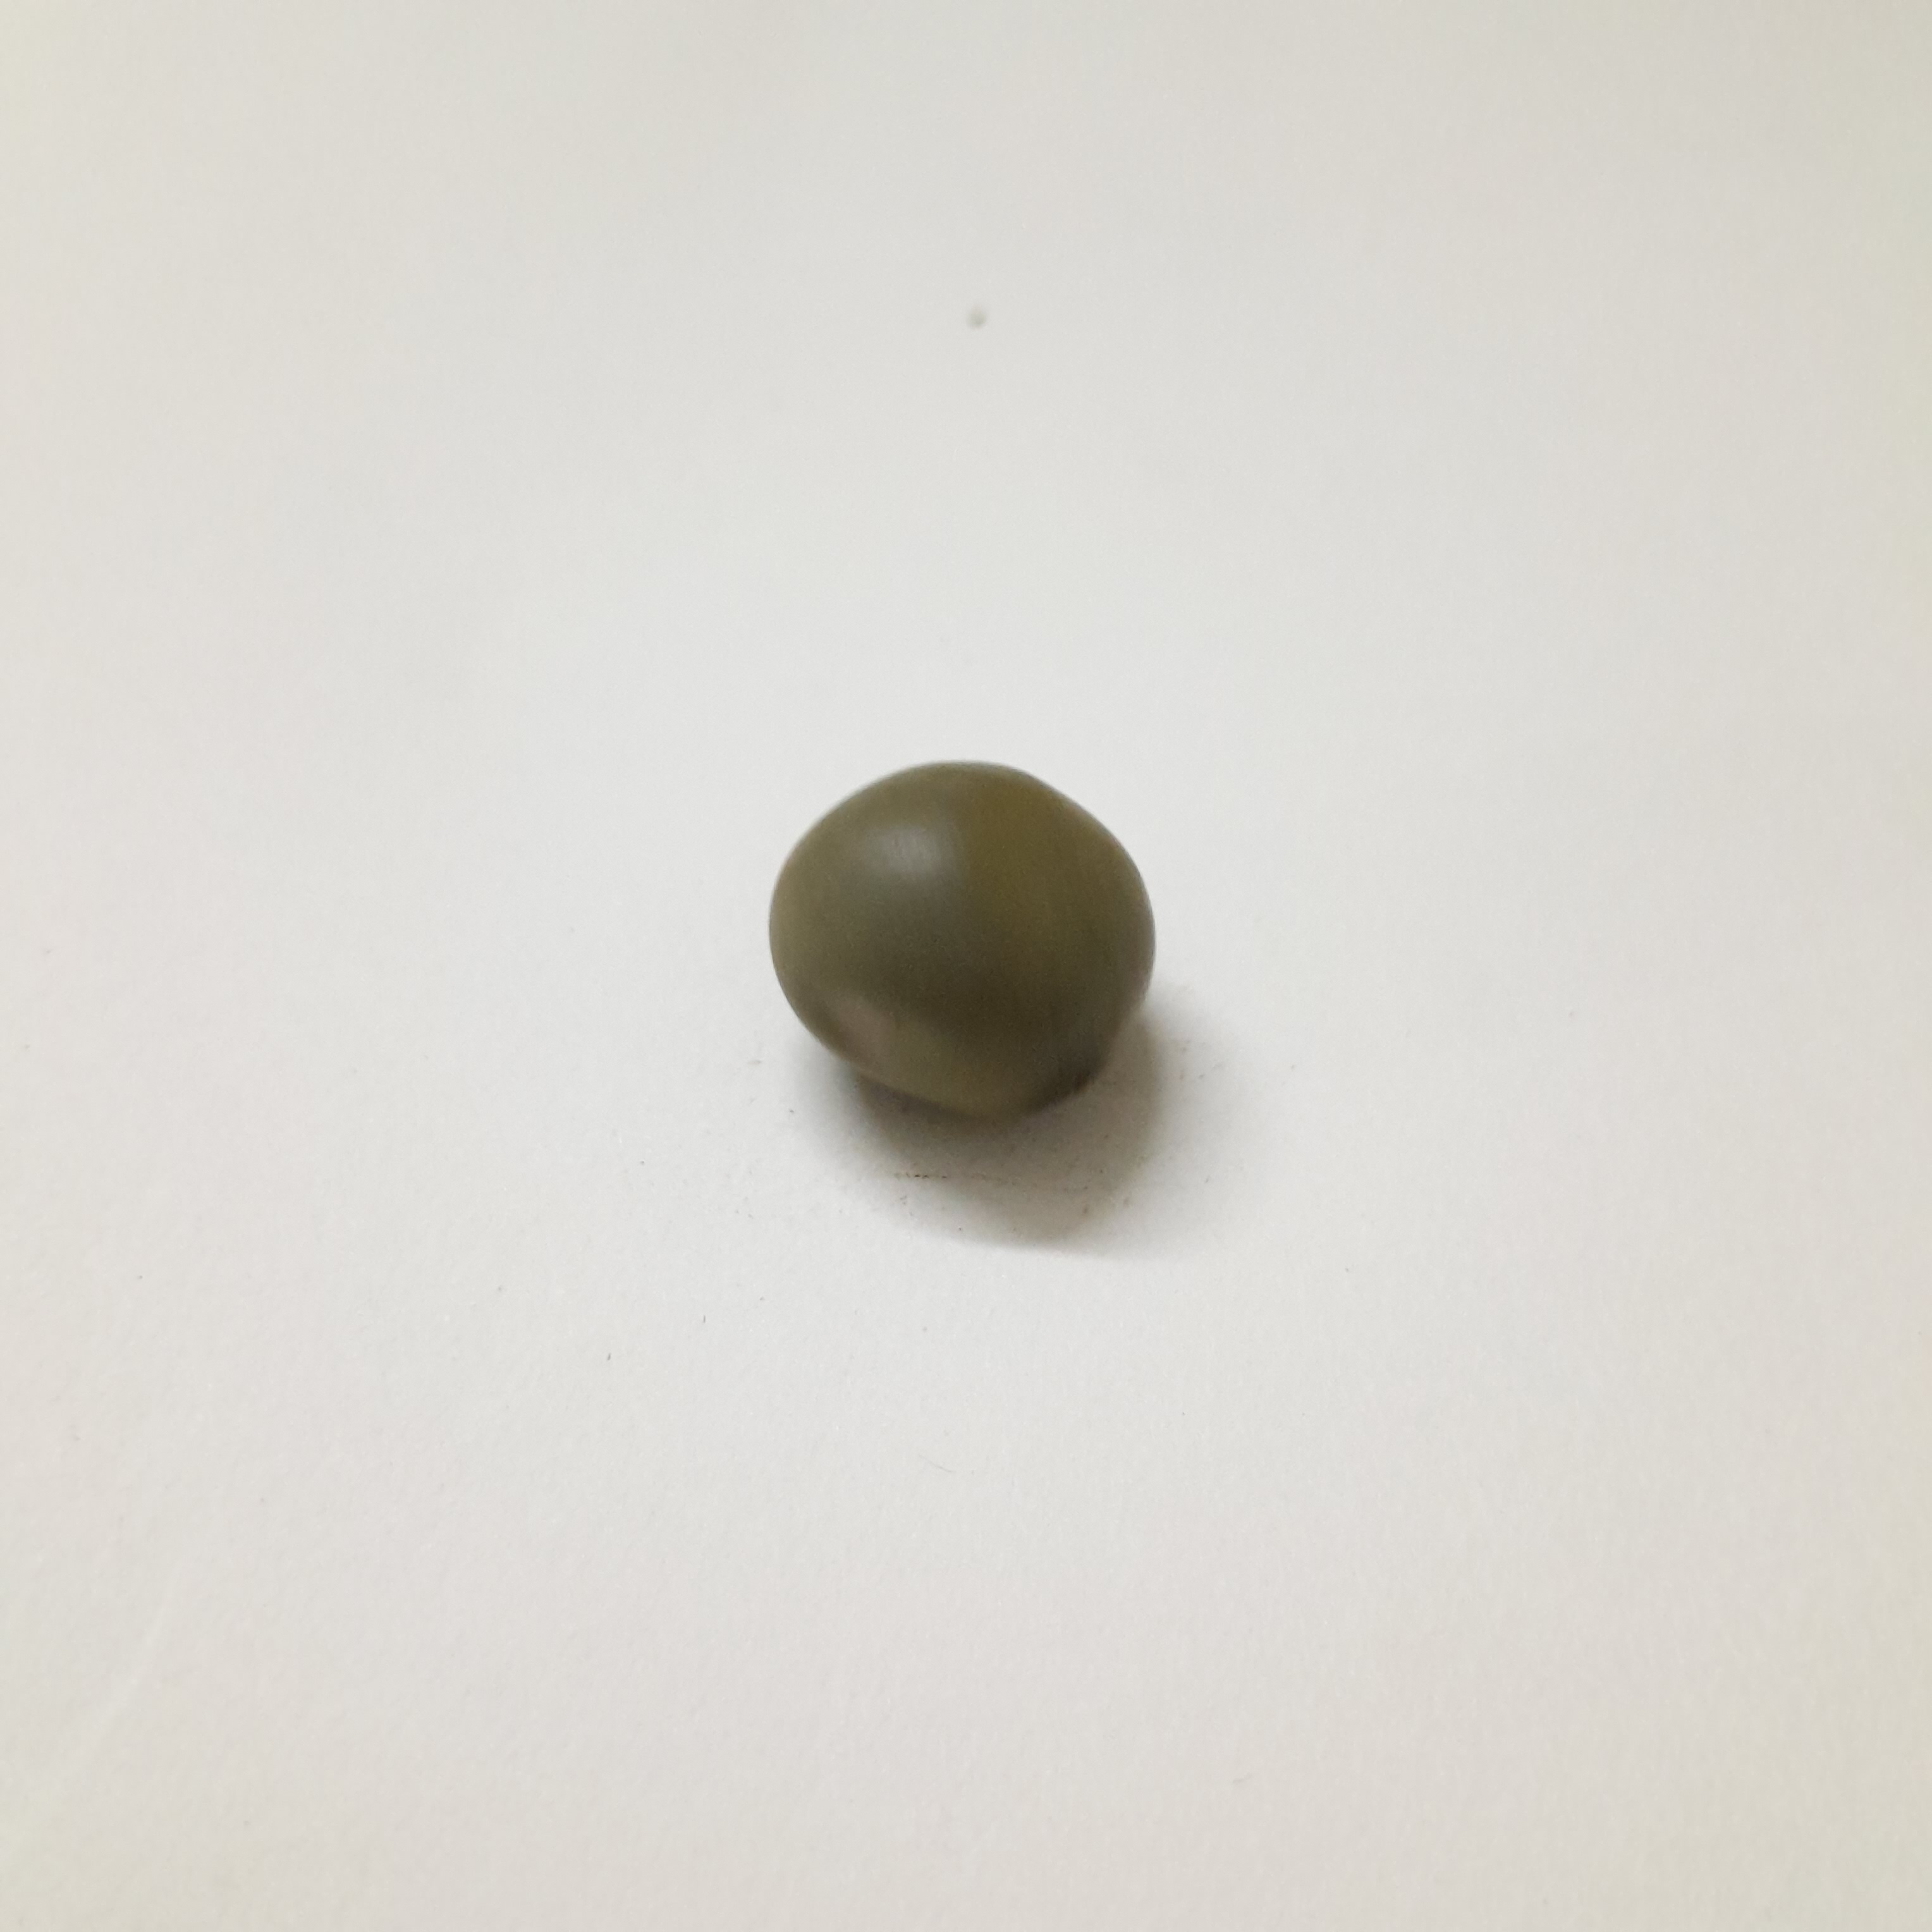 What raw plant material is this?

sagargota
